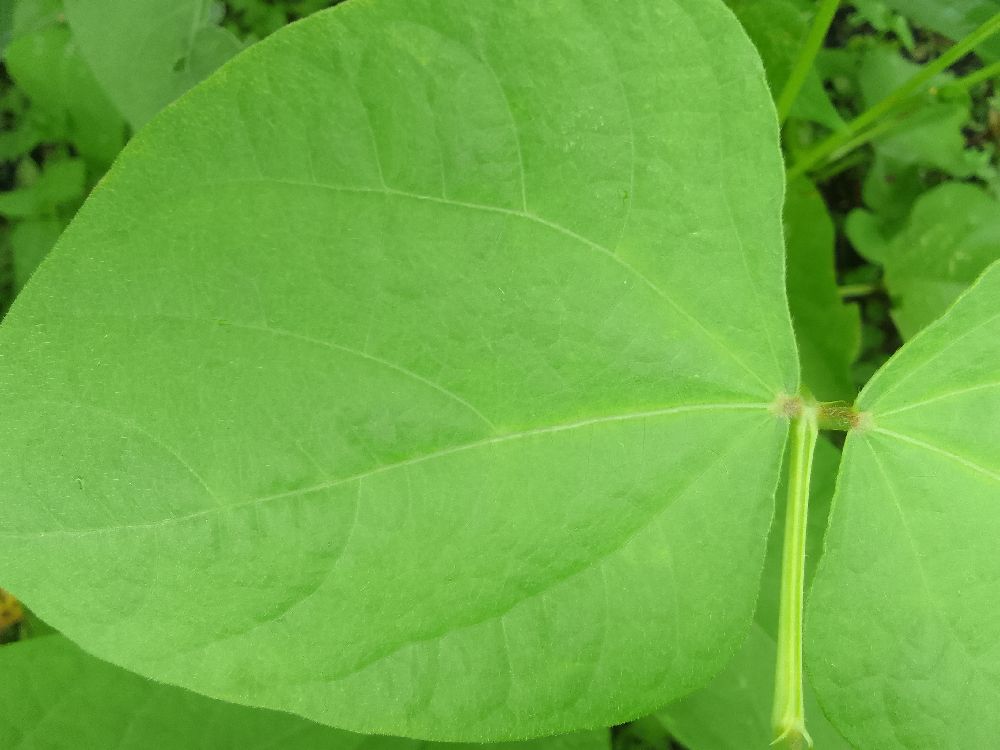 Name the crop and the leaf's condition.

common bean, healthy
